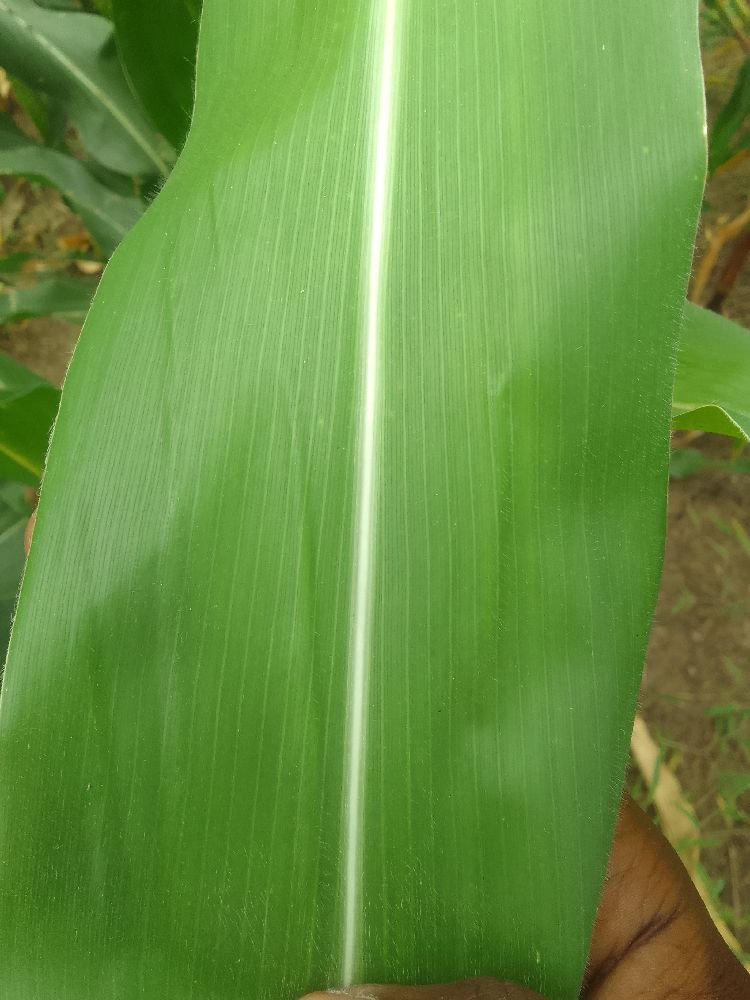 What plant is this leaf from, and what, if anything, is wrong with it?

maize, healthy
